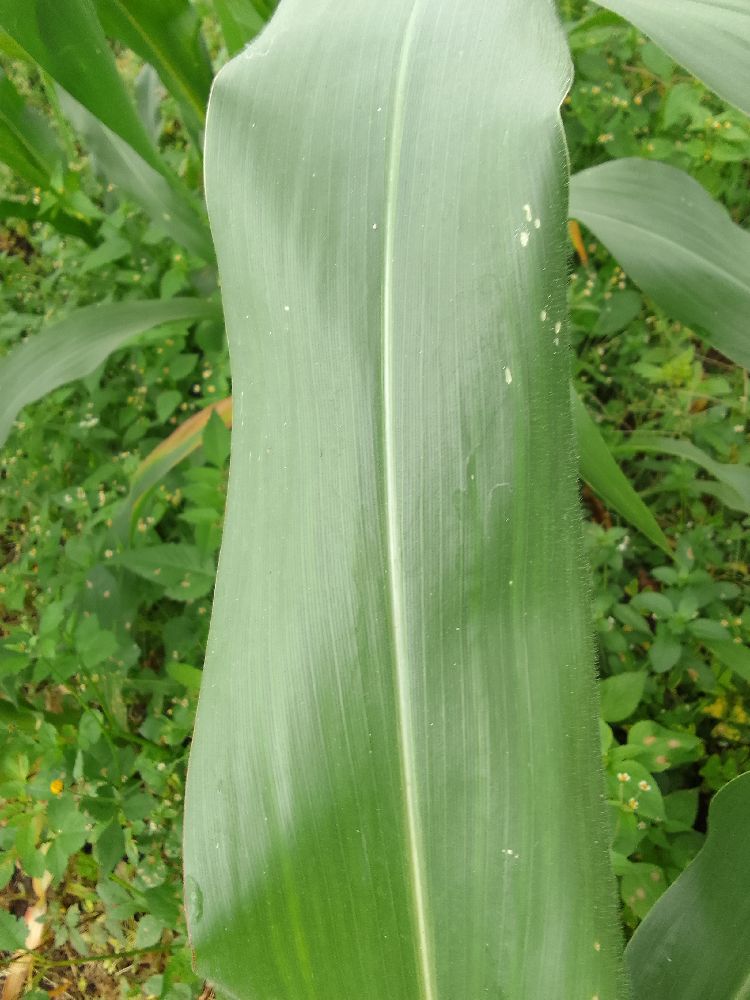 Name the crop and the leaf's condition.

maize, healthy
